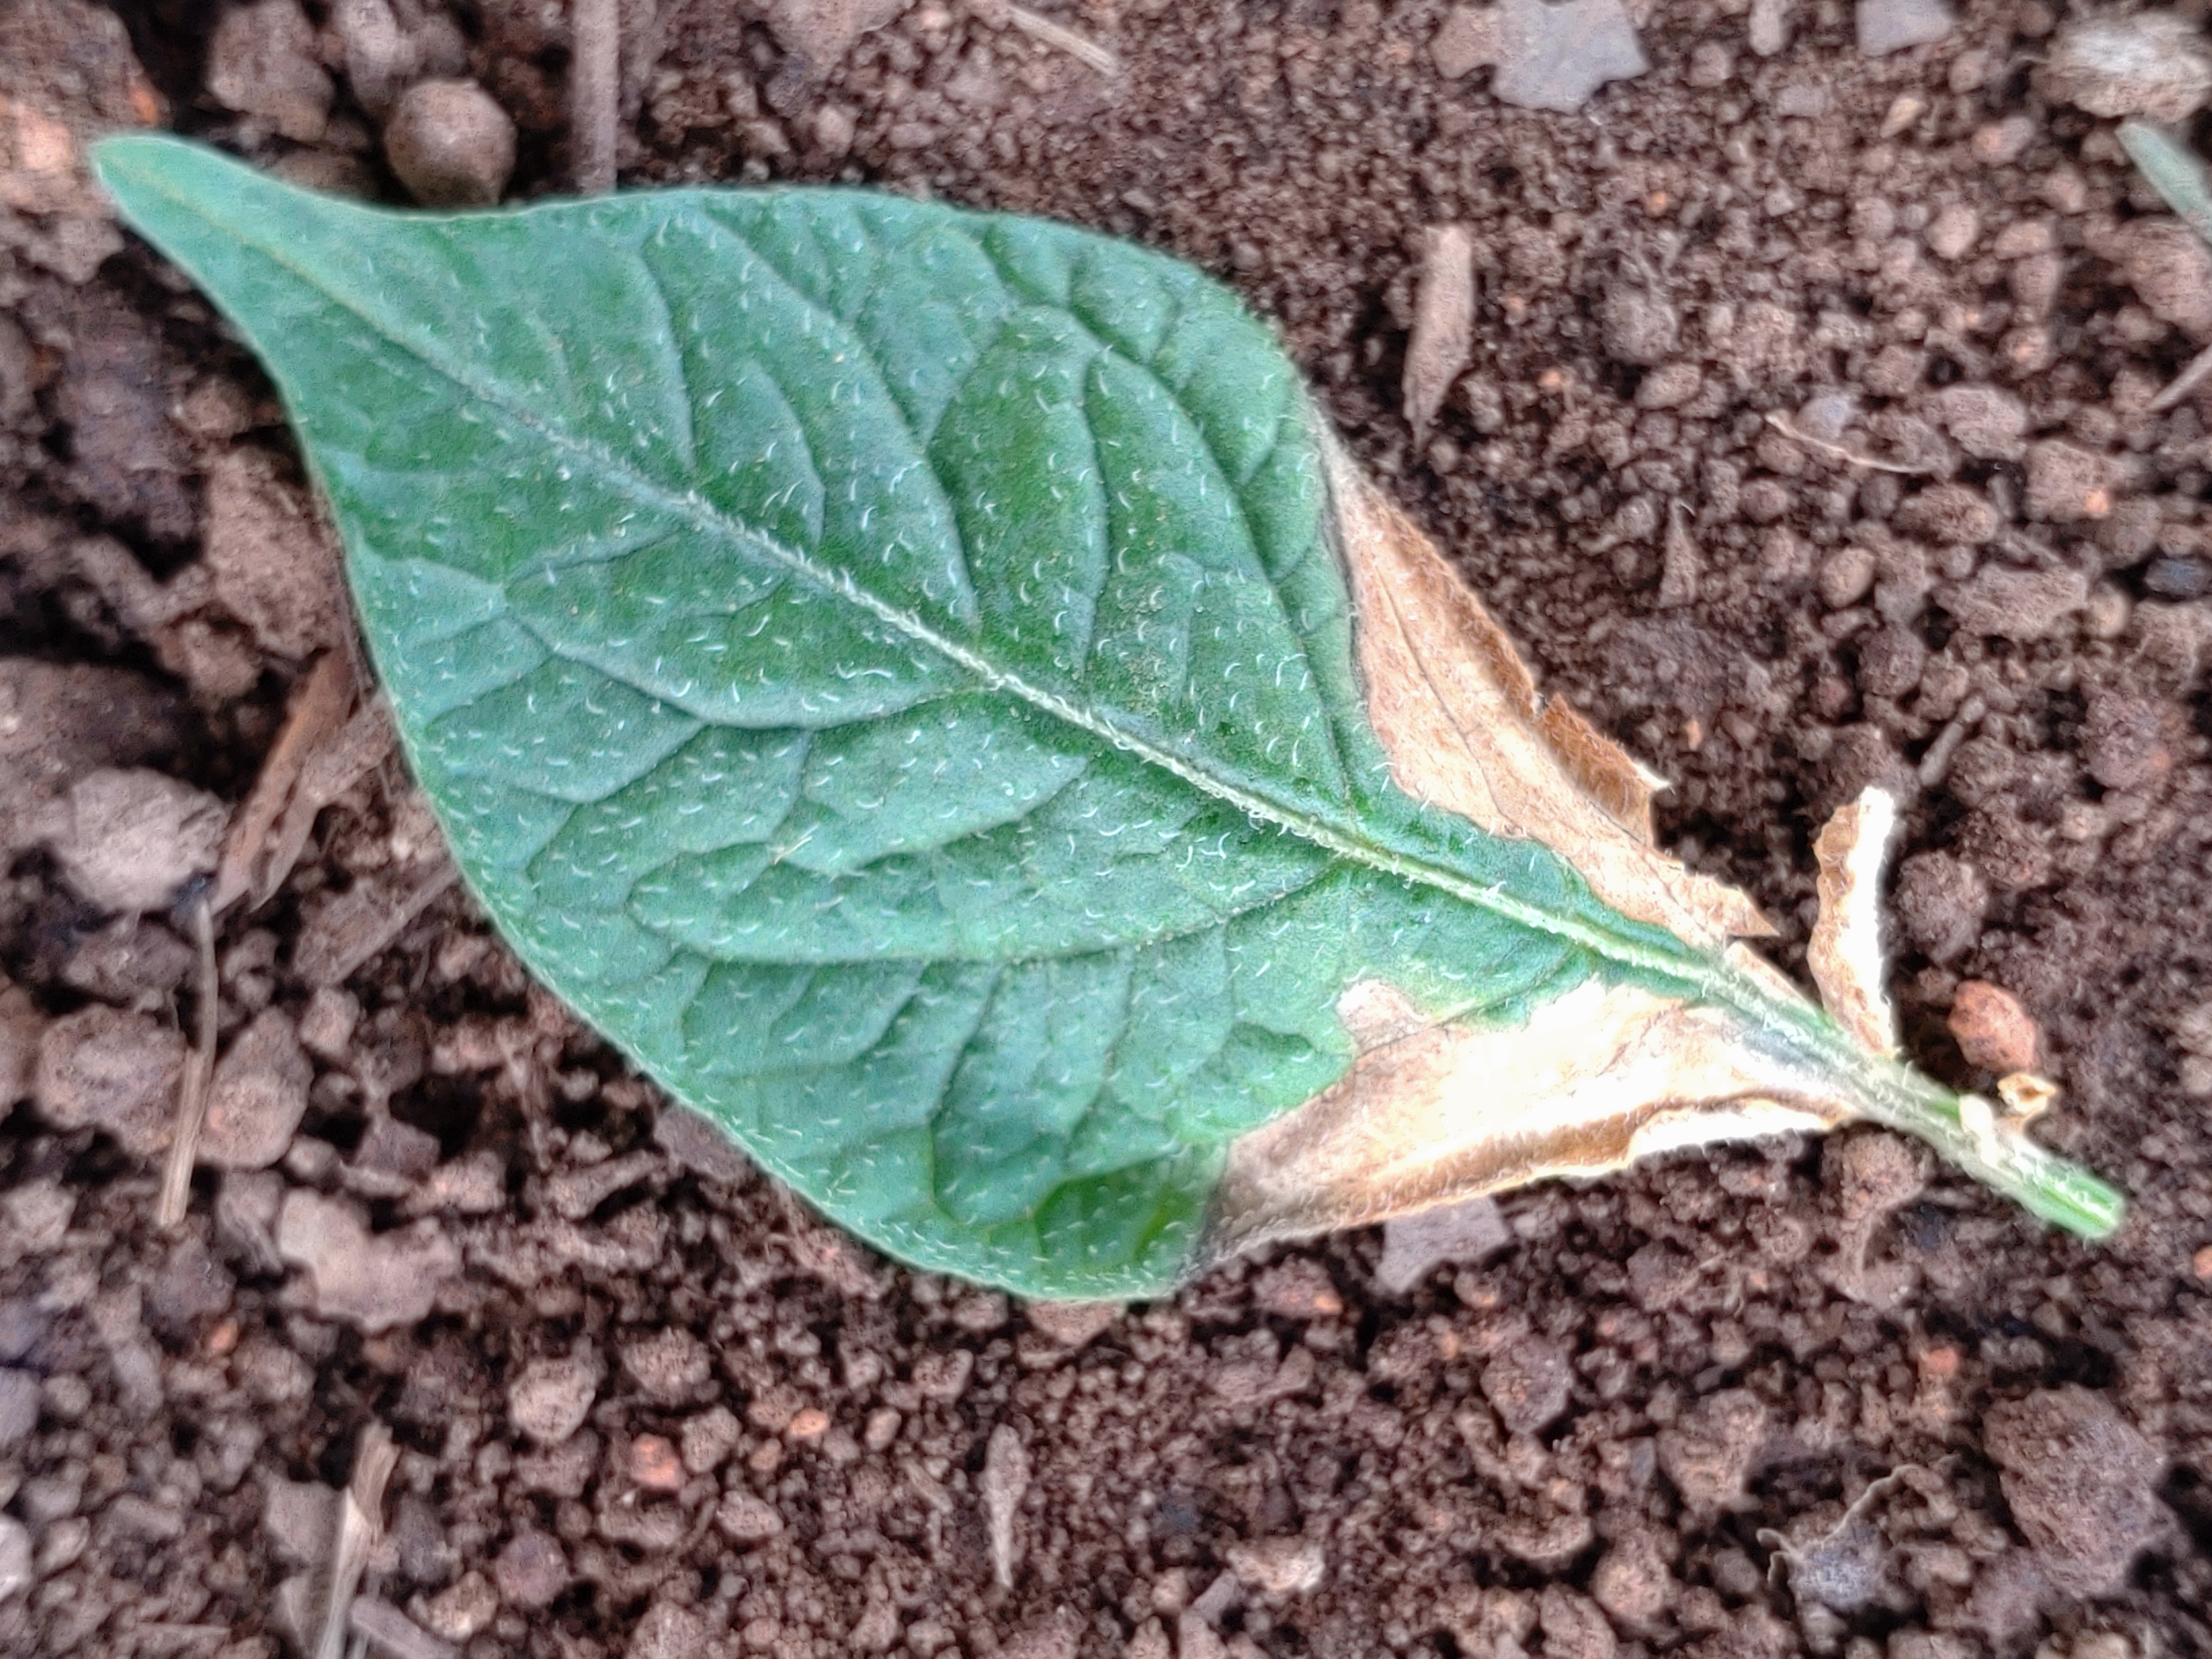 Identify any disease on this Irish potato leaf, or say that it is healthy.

early blight
